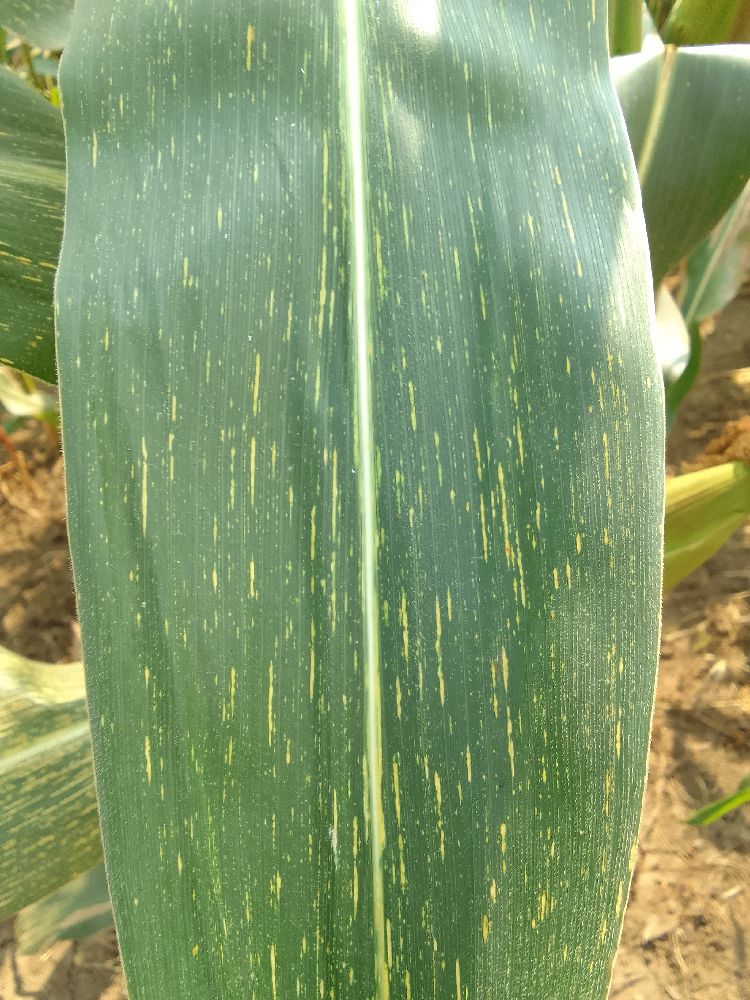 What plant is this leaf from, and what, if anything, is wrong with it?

maize, healthy
